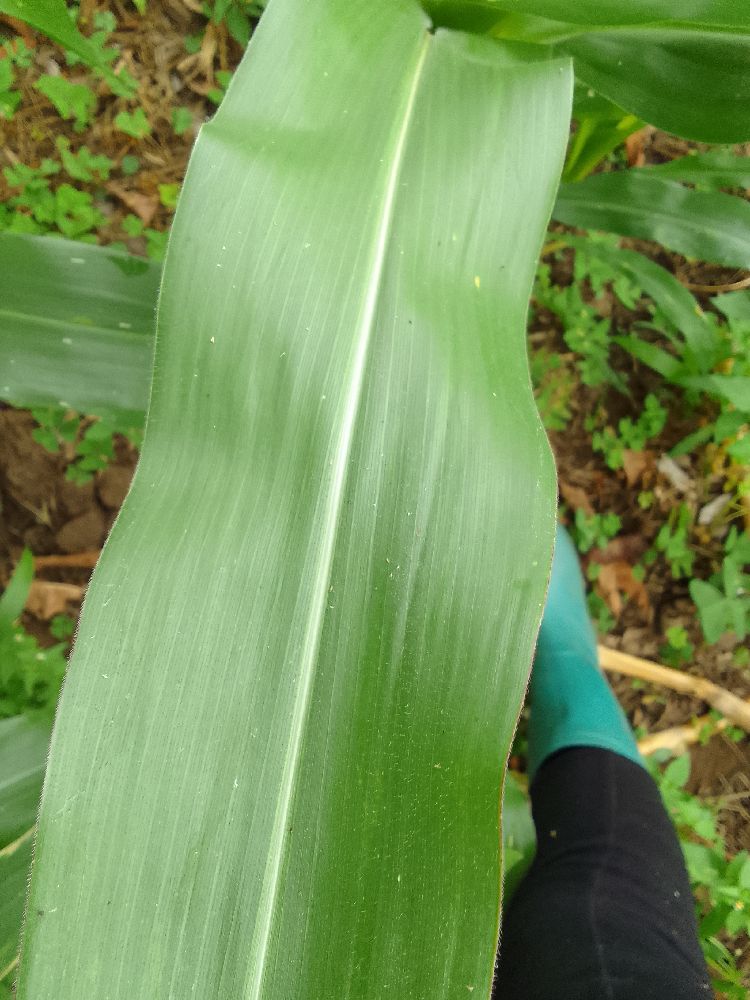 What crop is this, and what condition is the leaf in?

maize, healthy
